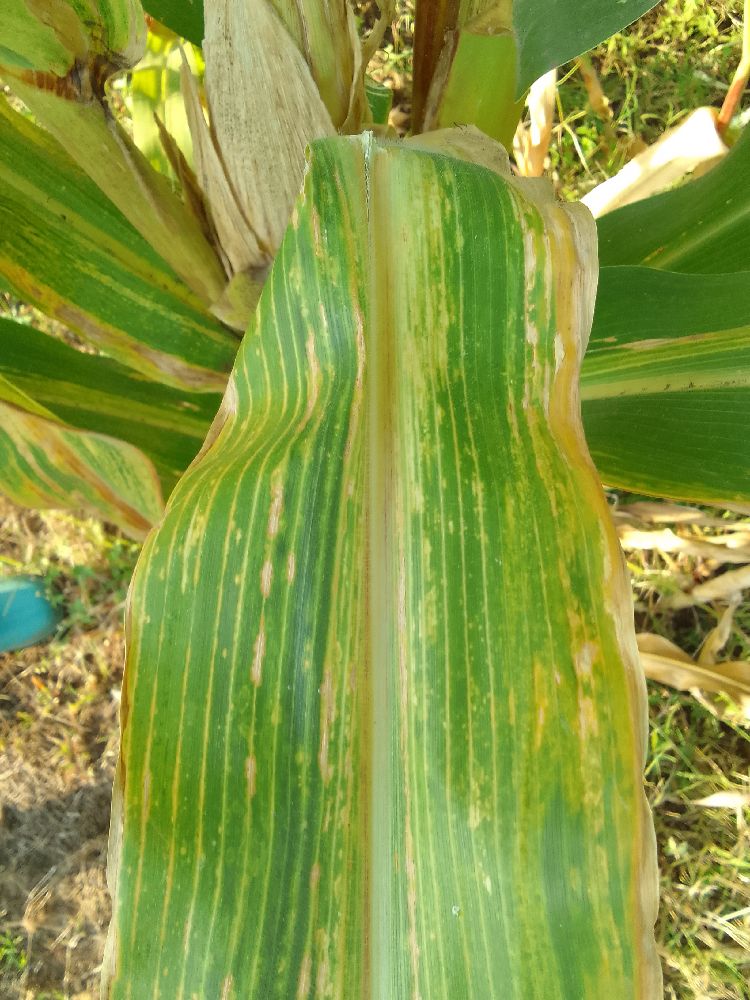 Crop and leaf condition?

maize, maize lethal necrosis
